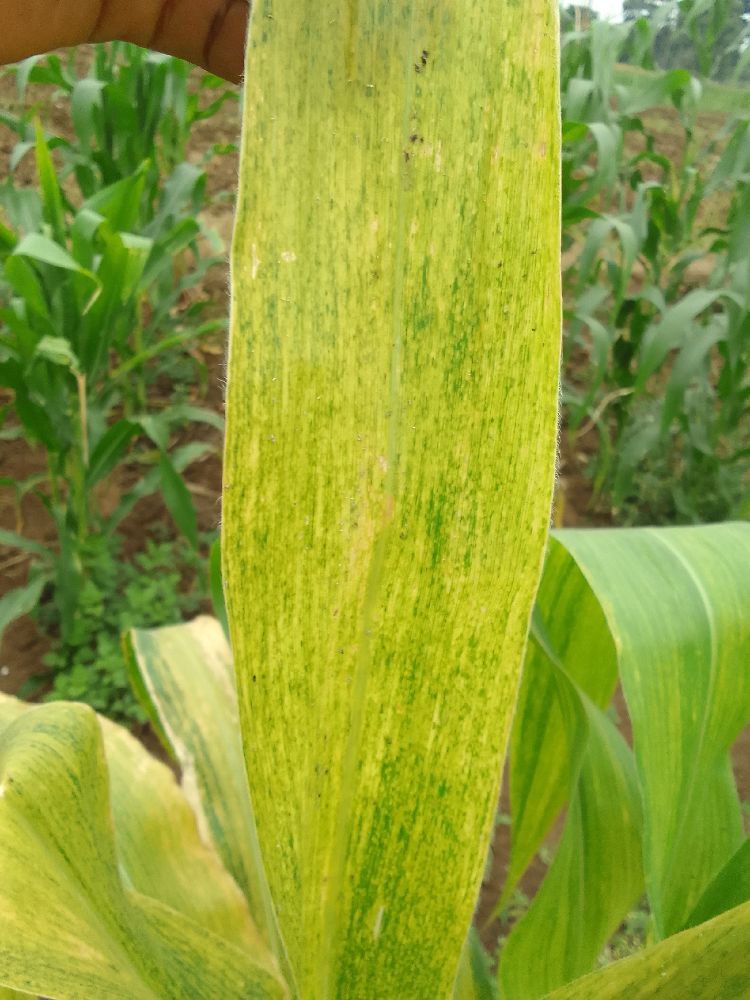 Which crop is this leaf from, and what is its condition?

maize, maize lethal necrosis
